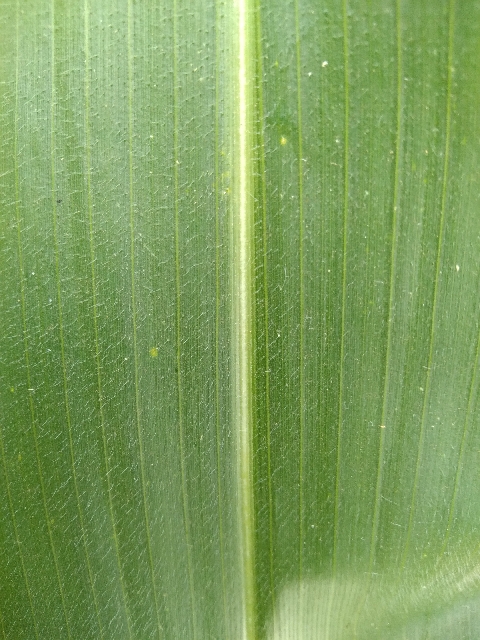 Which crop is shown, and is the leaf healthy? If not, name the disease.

maize, healthy
